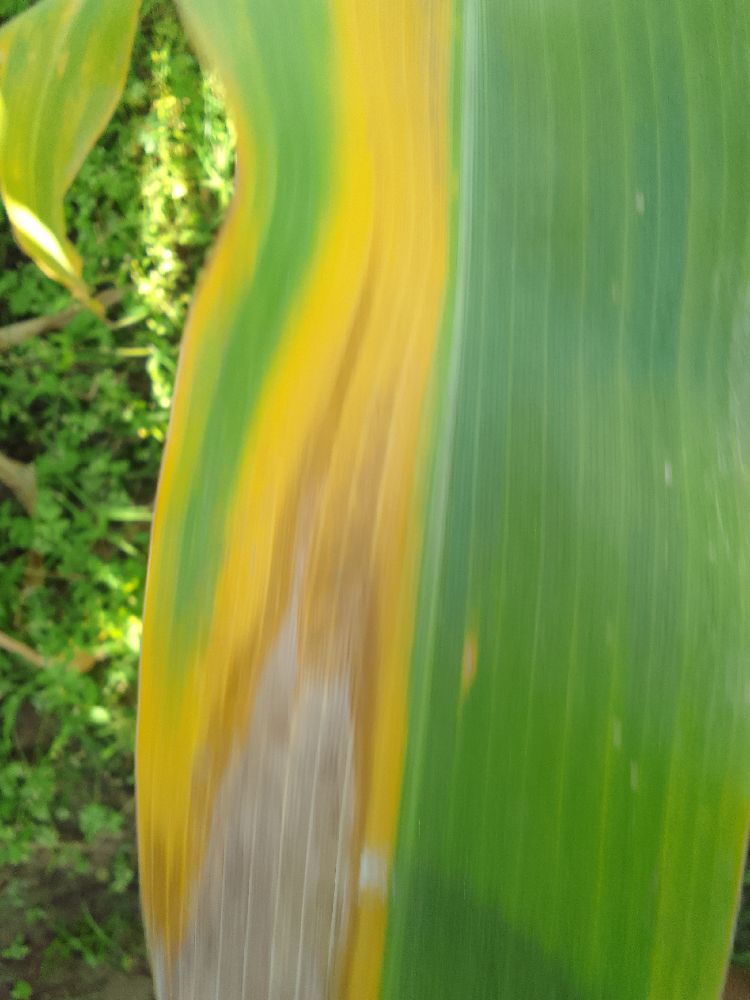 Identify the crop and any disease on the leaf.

maize, maize lethal necrosis
